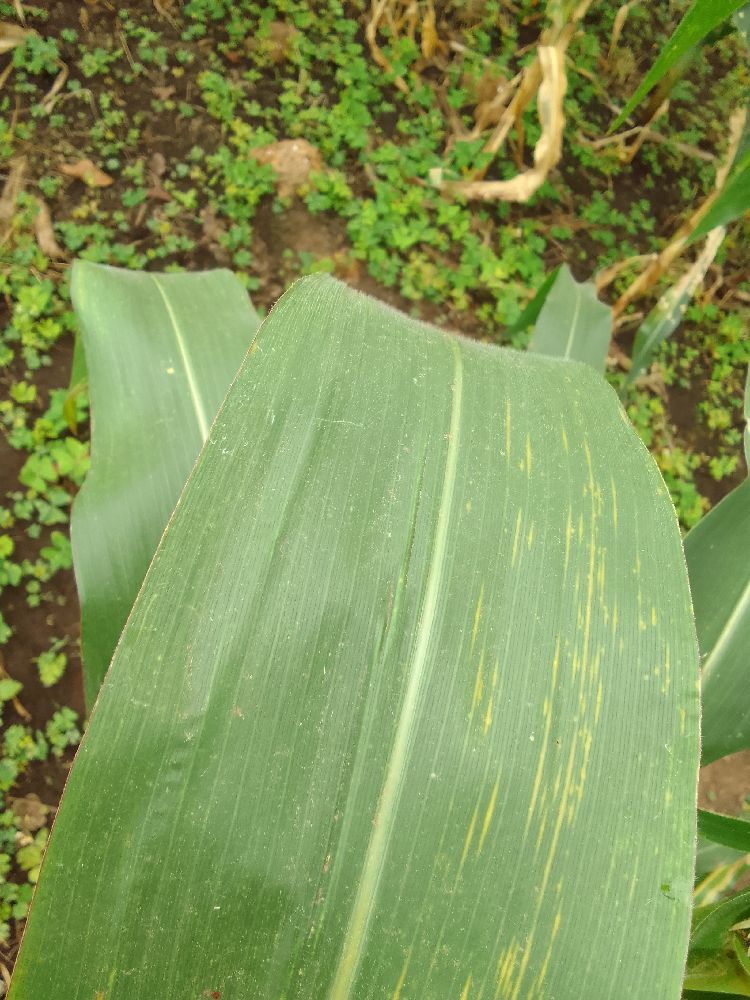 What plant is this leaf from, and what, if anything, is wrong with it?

maize, maize lethal necrosis
